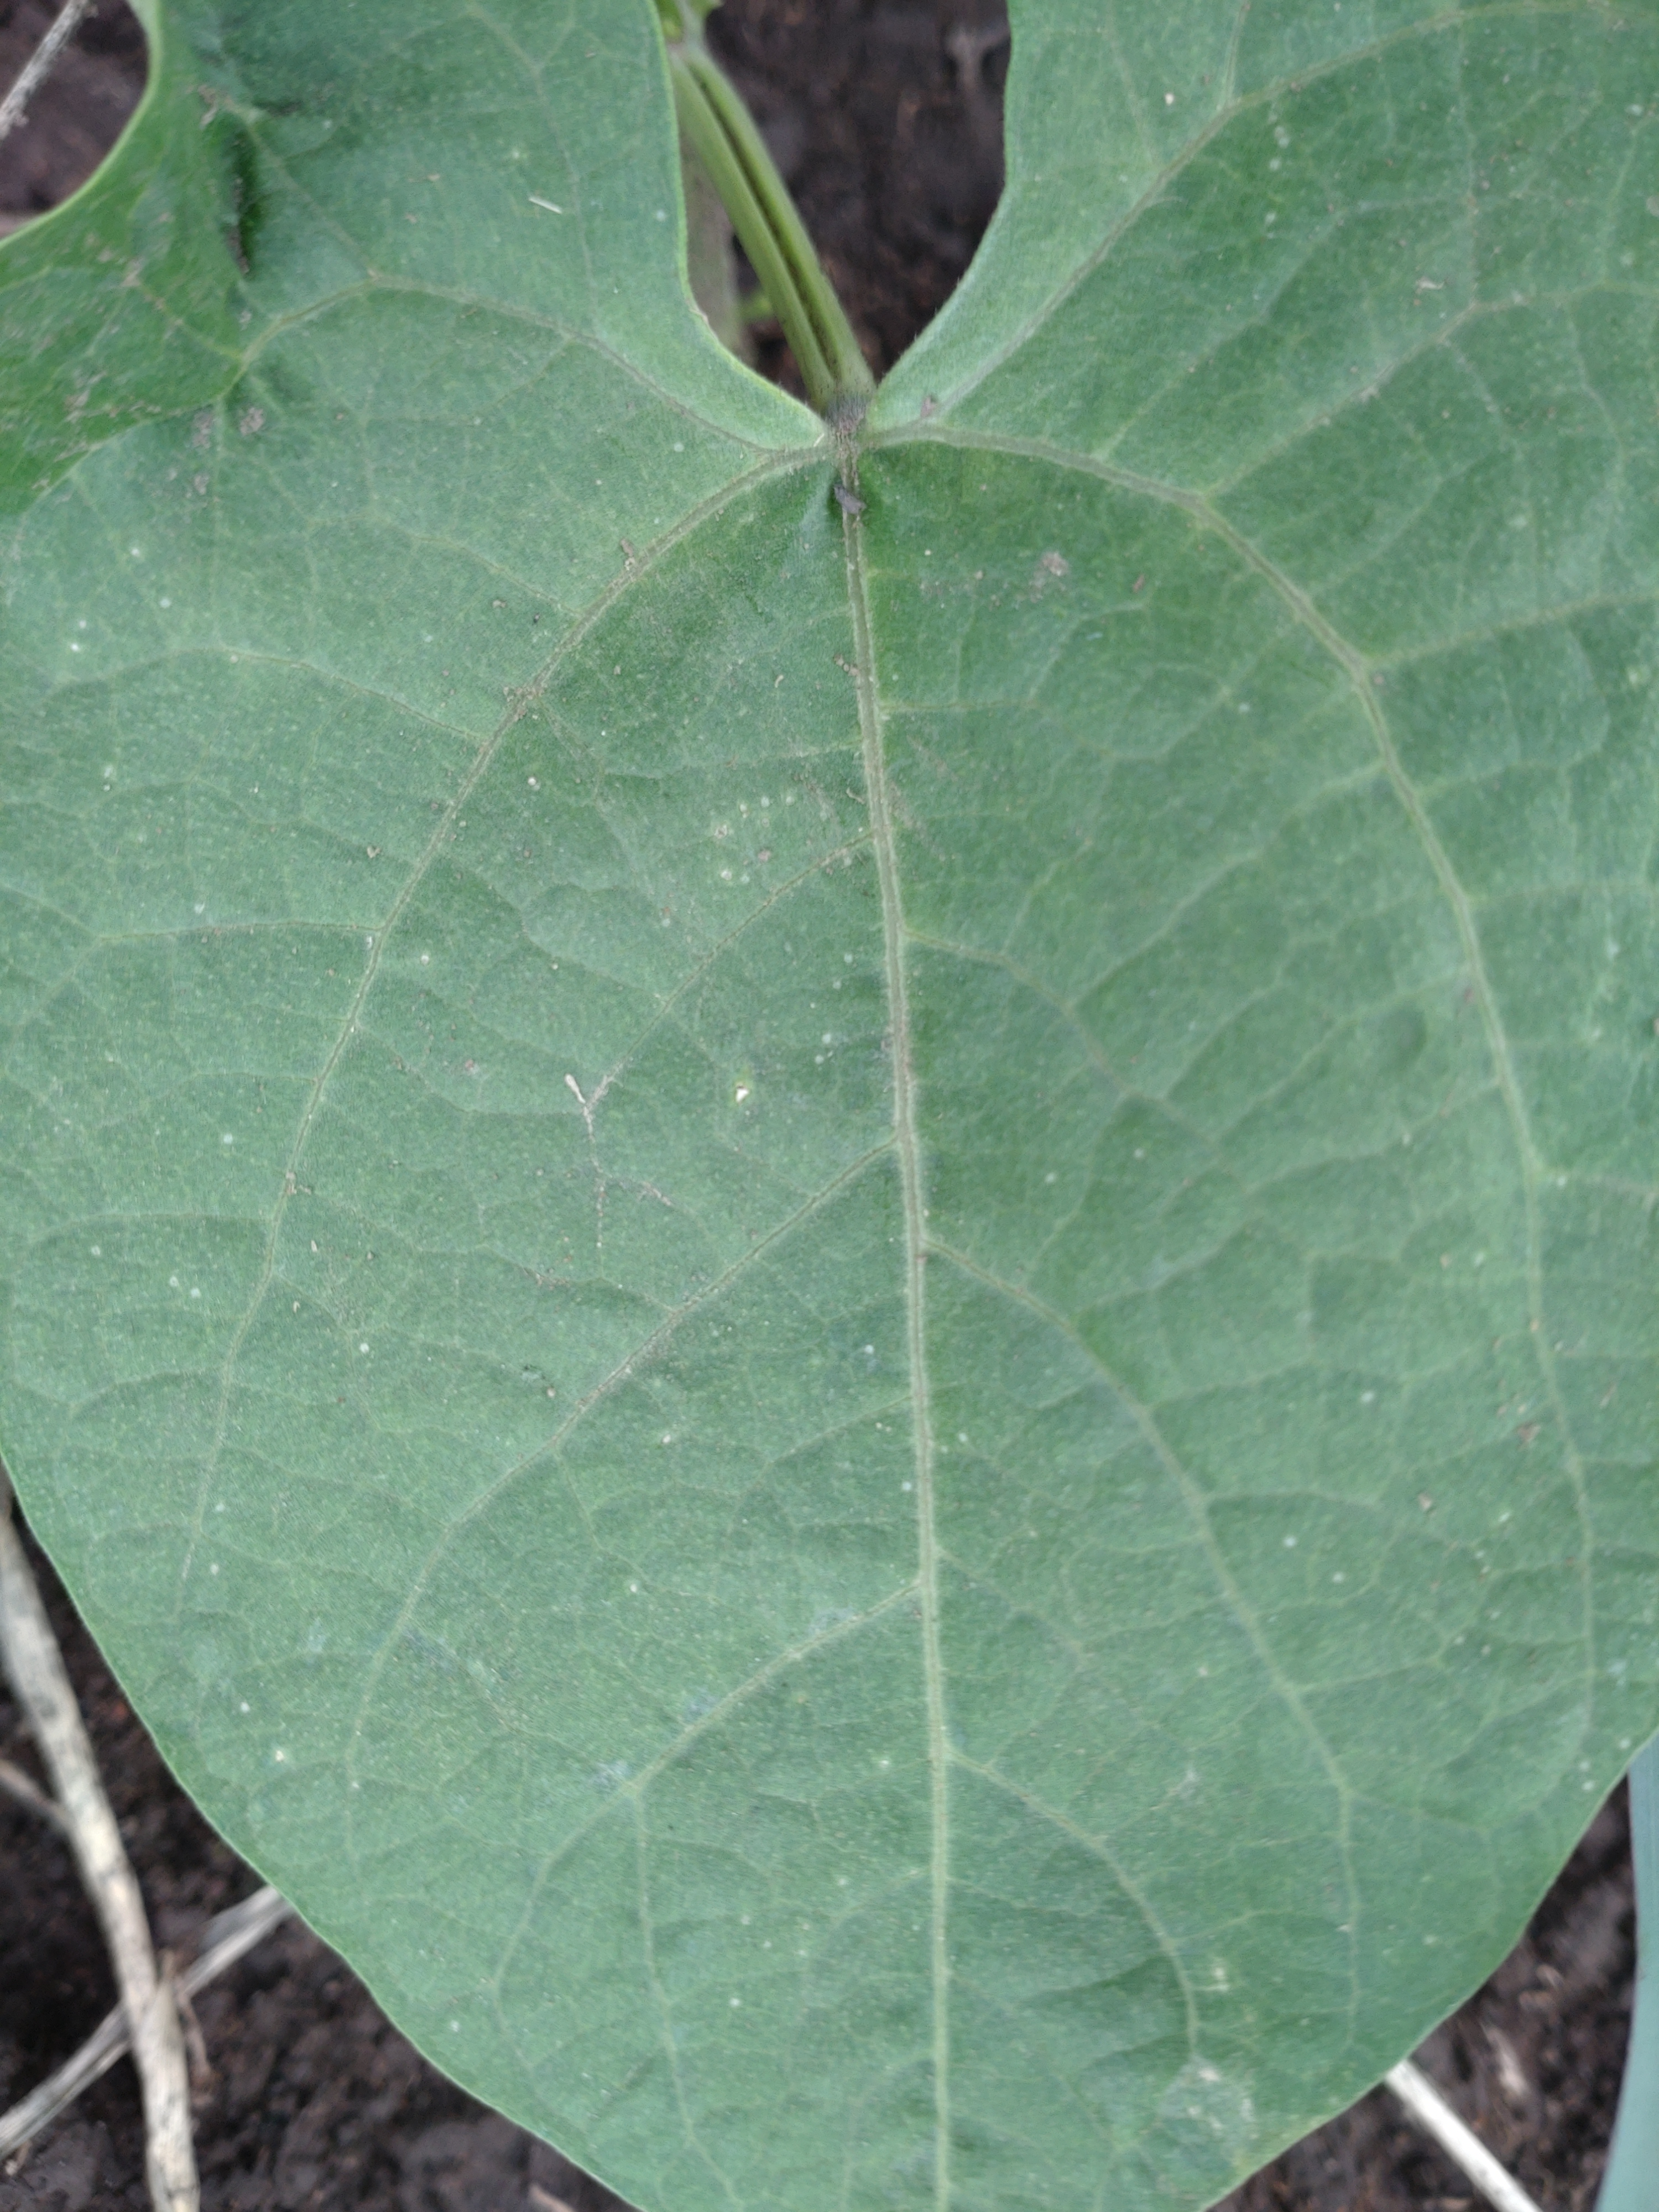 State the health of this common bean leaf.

healthy
